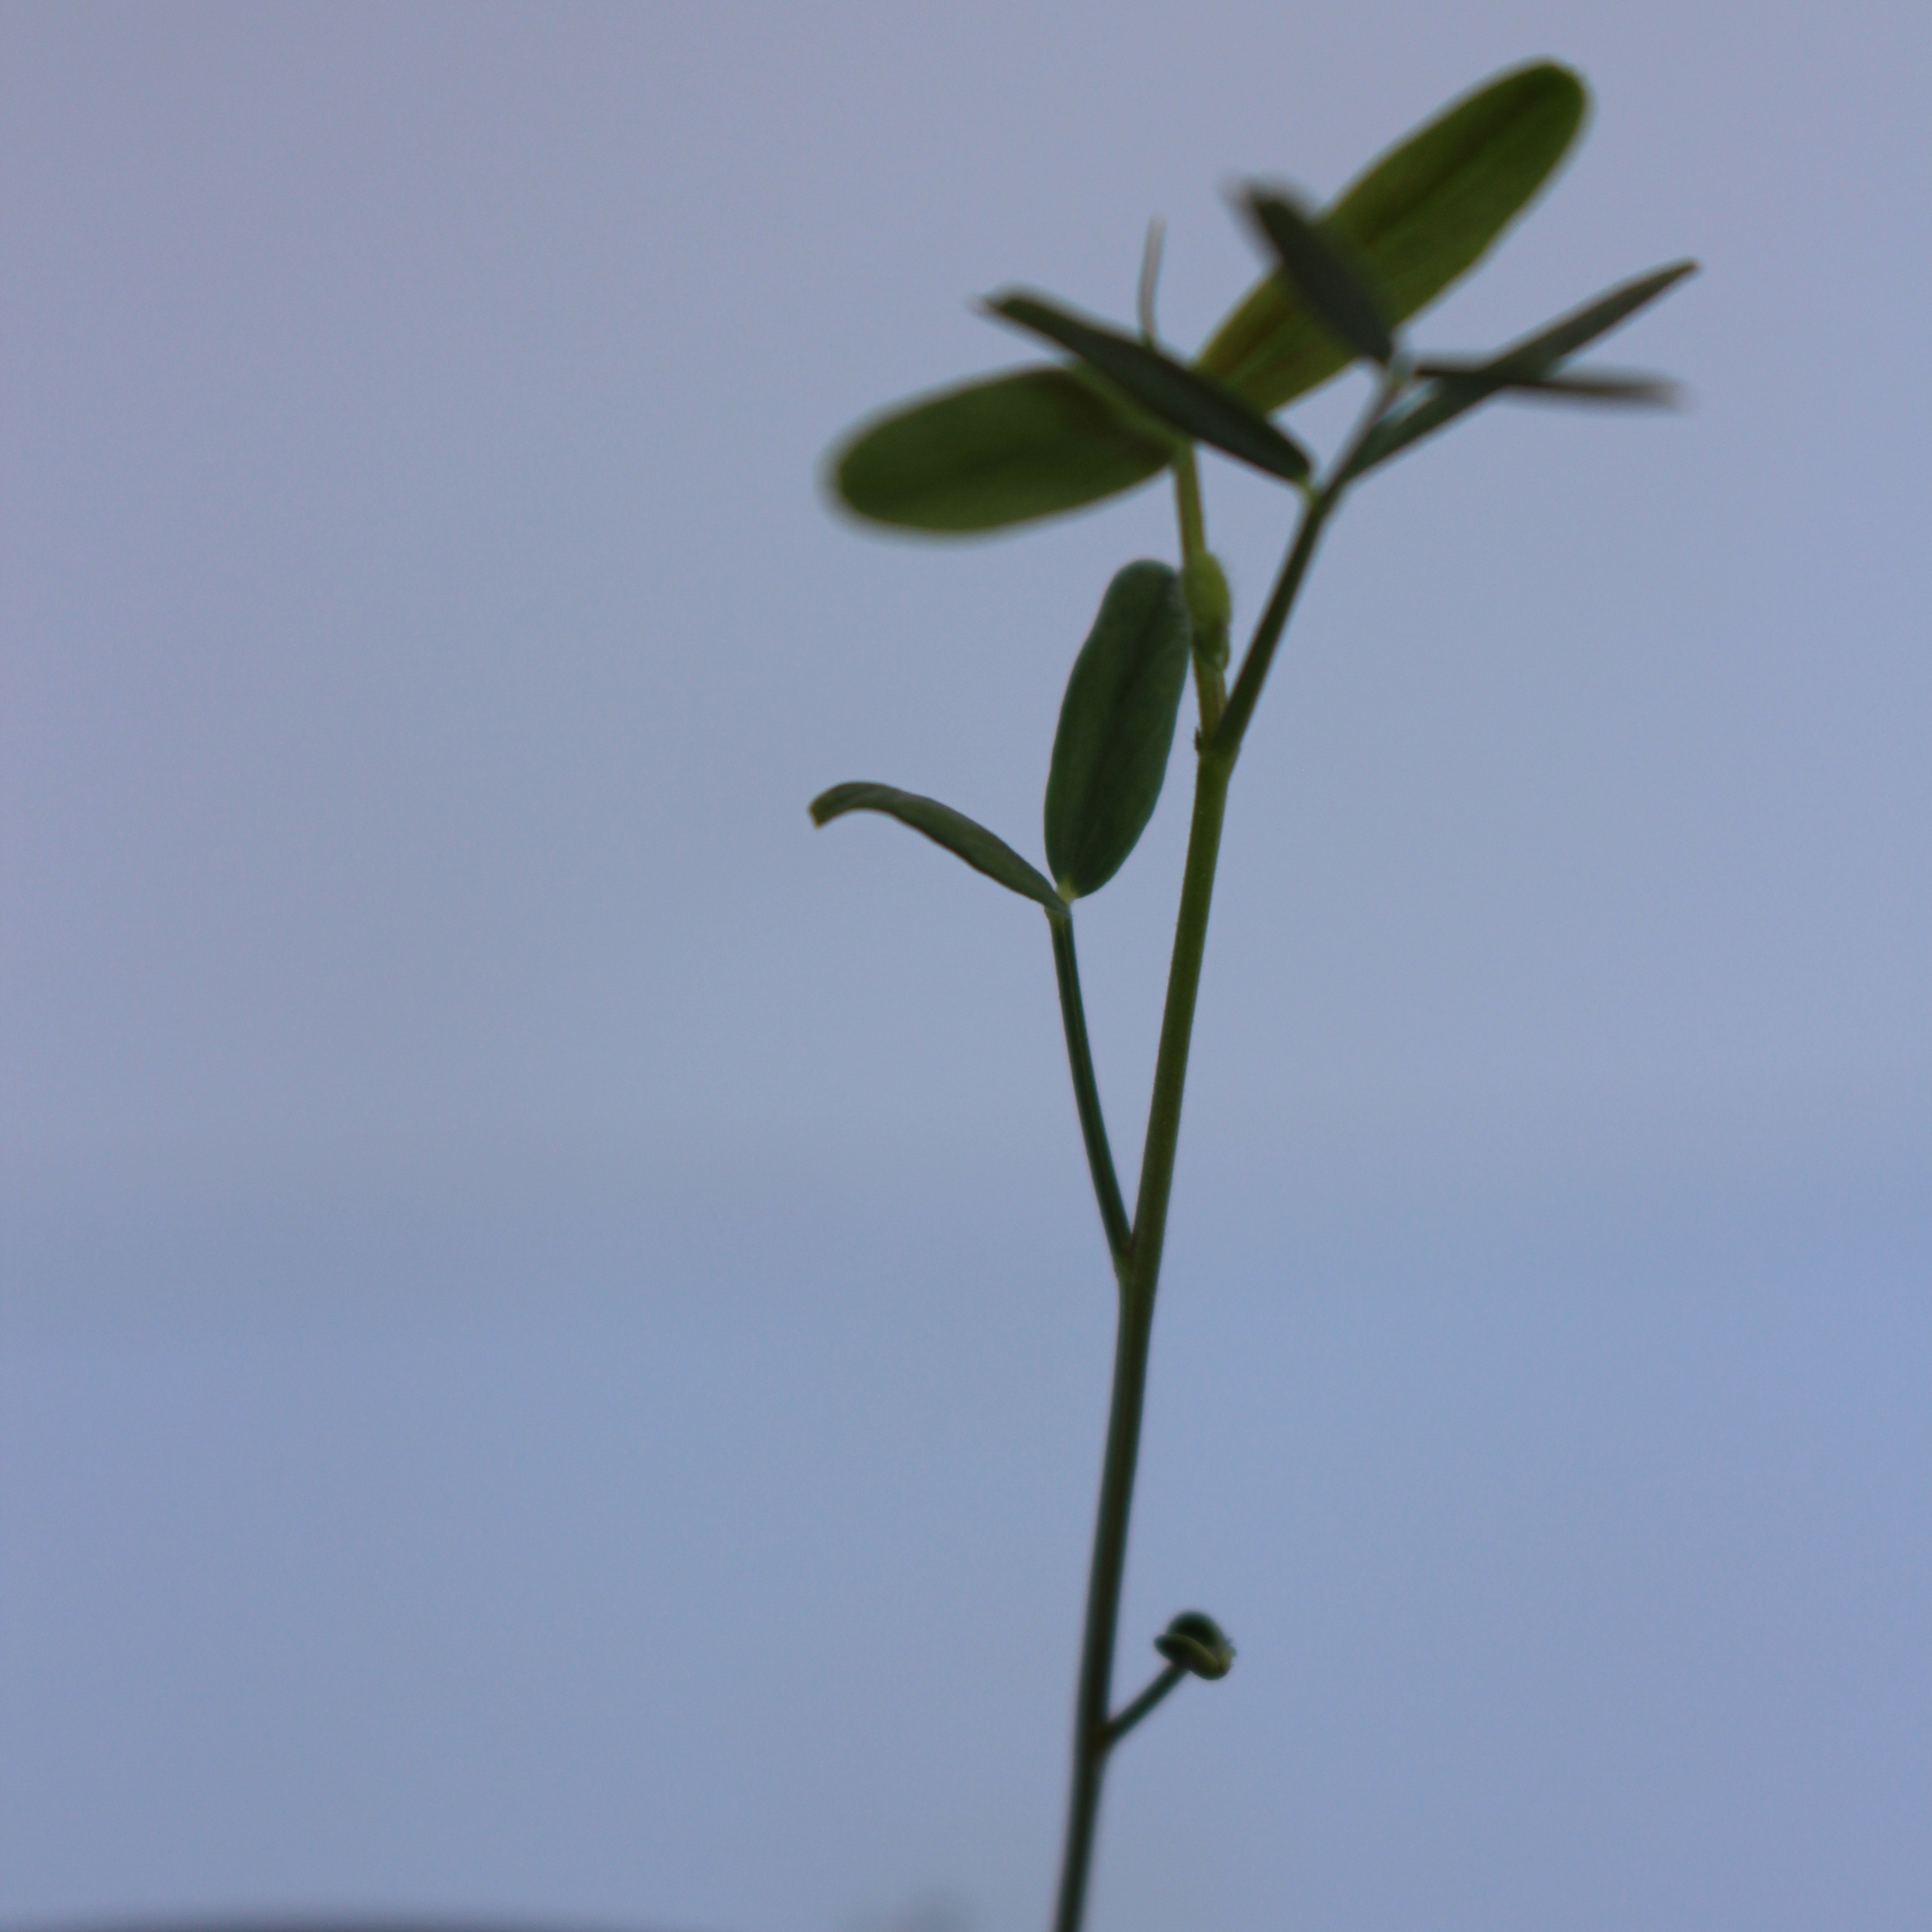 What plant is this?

Vicia sativa
